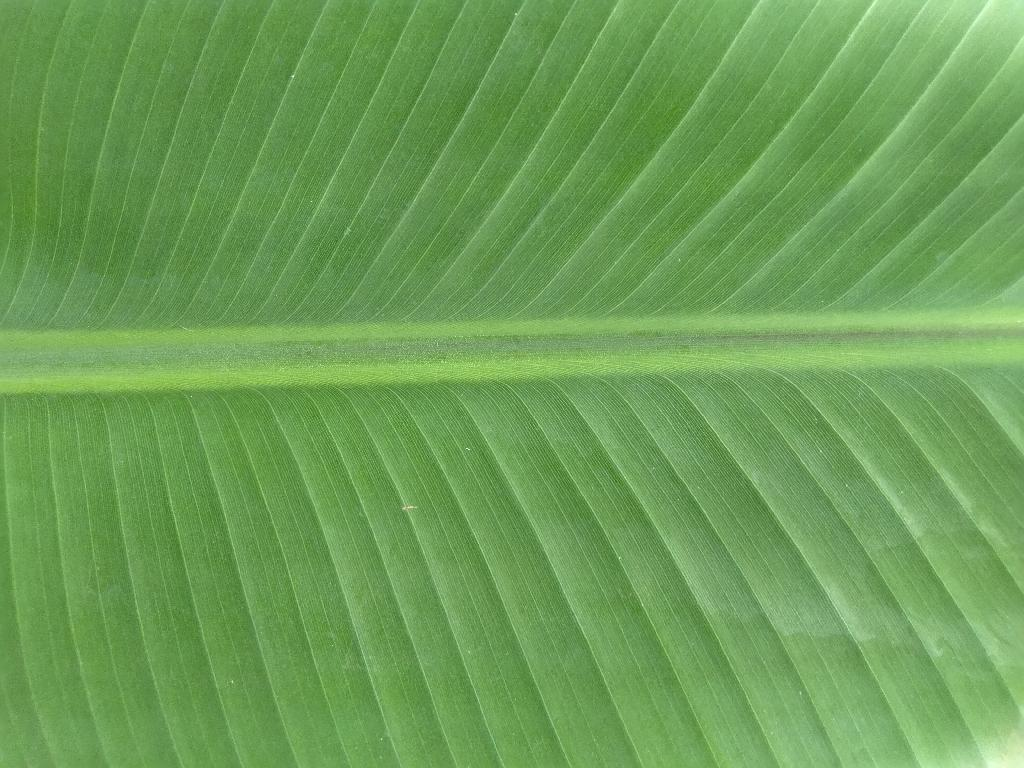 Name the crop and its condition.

banana, healthy
